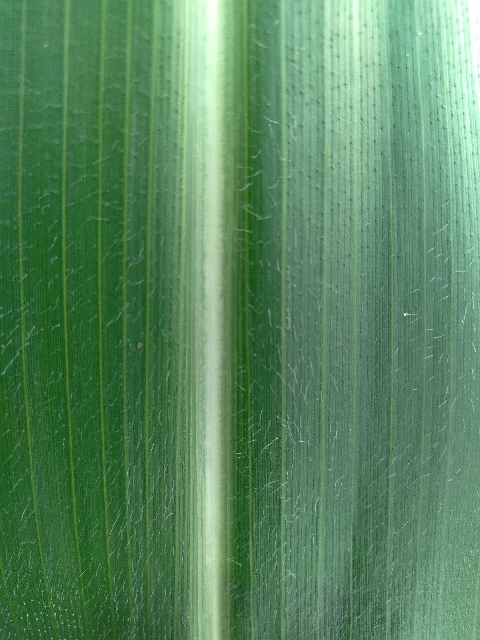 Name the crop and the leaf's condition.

maize, healthy
